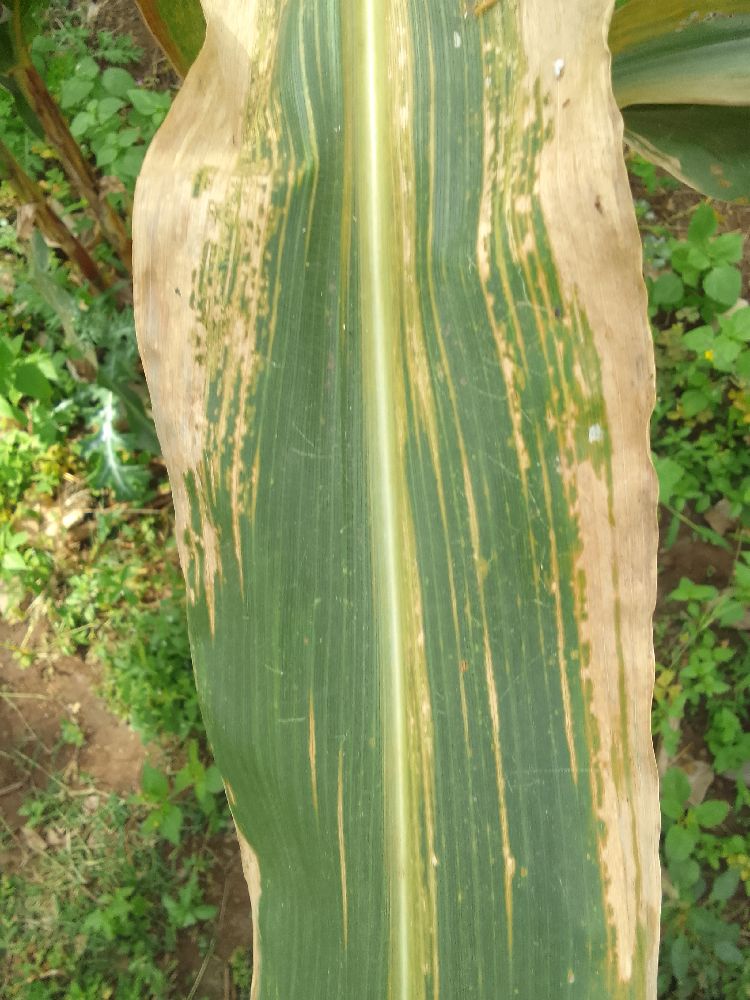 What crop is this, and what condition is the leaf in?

maize, maize lethal necrosis
